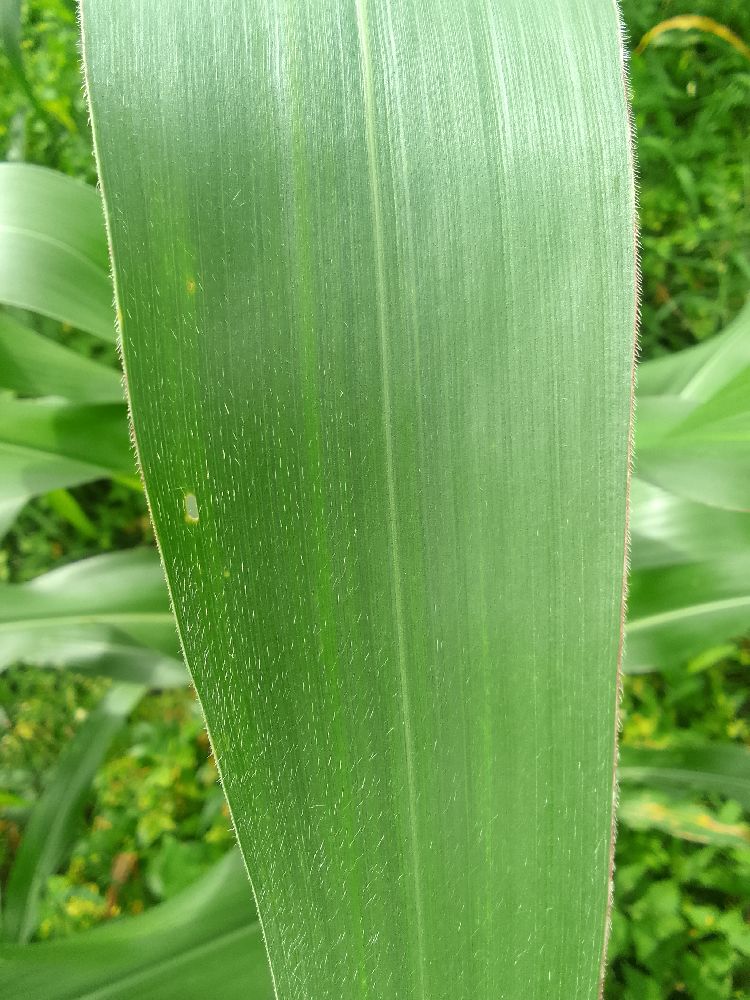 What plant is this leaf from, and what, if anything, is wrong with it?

maize, healthy
